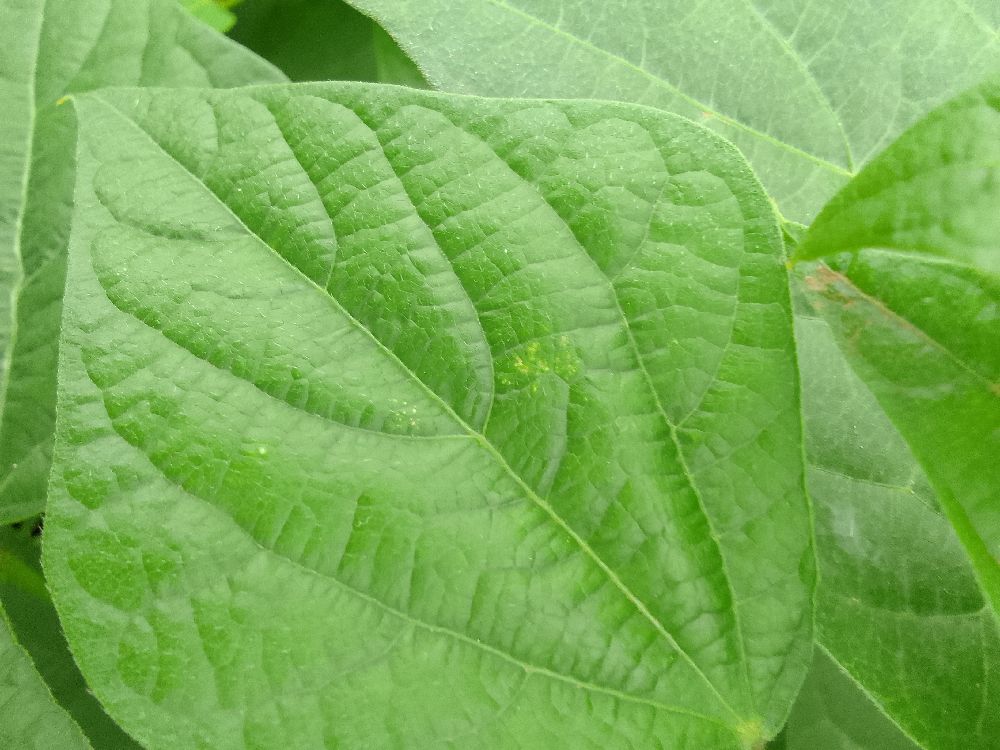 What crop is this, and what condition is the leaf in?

common bean, healthy
